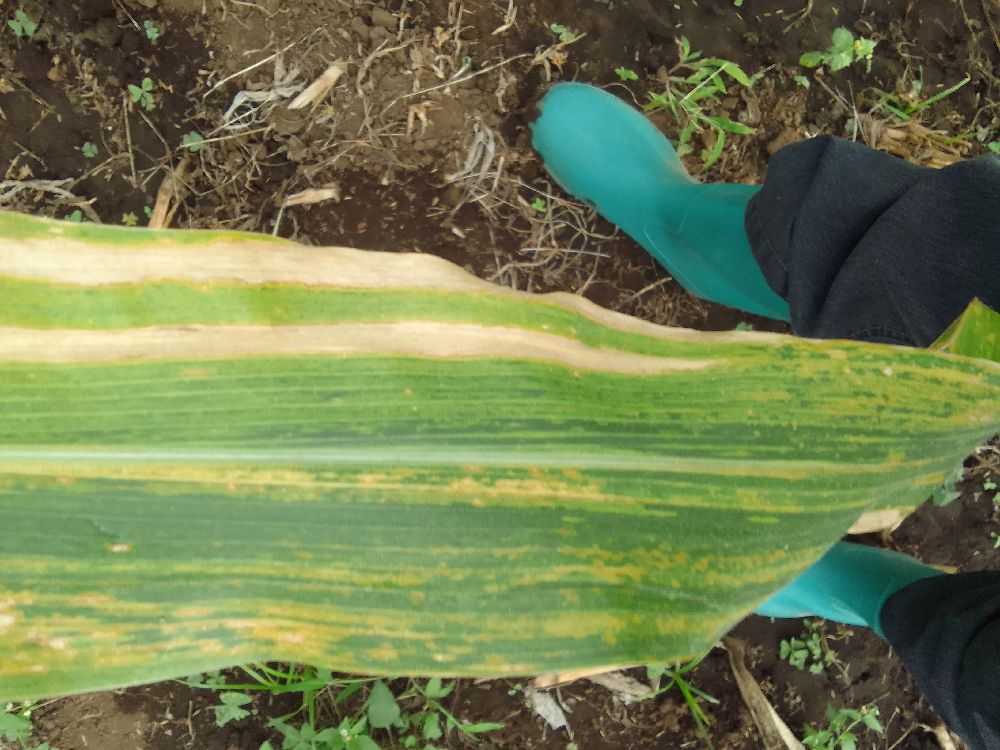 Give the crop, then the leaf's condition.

maize, maize lethal necrosis
